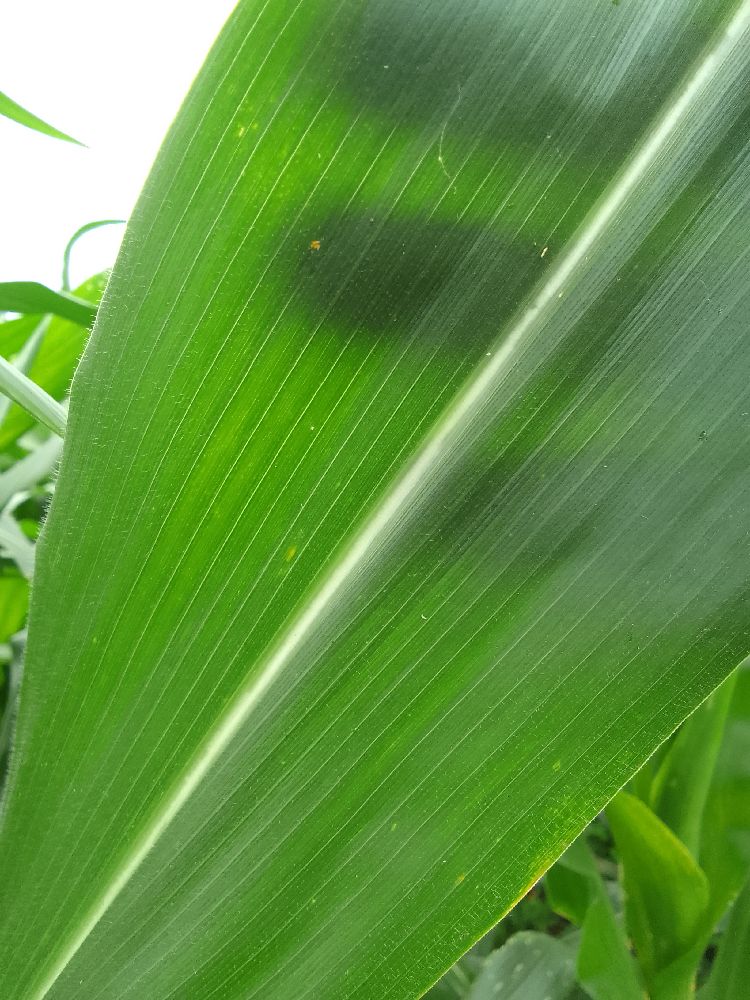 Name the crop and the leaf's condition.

maize, healthy
